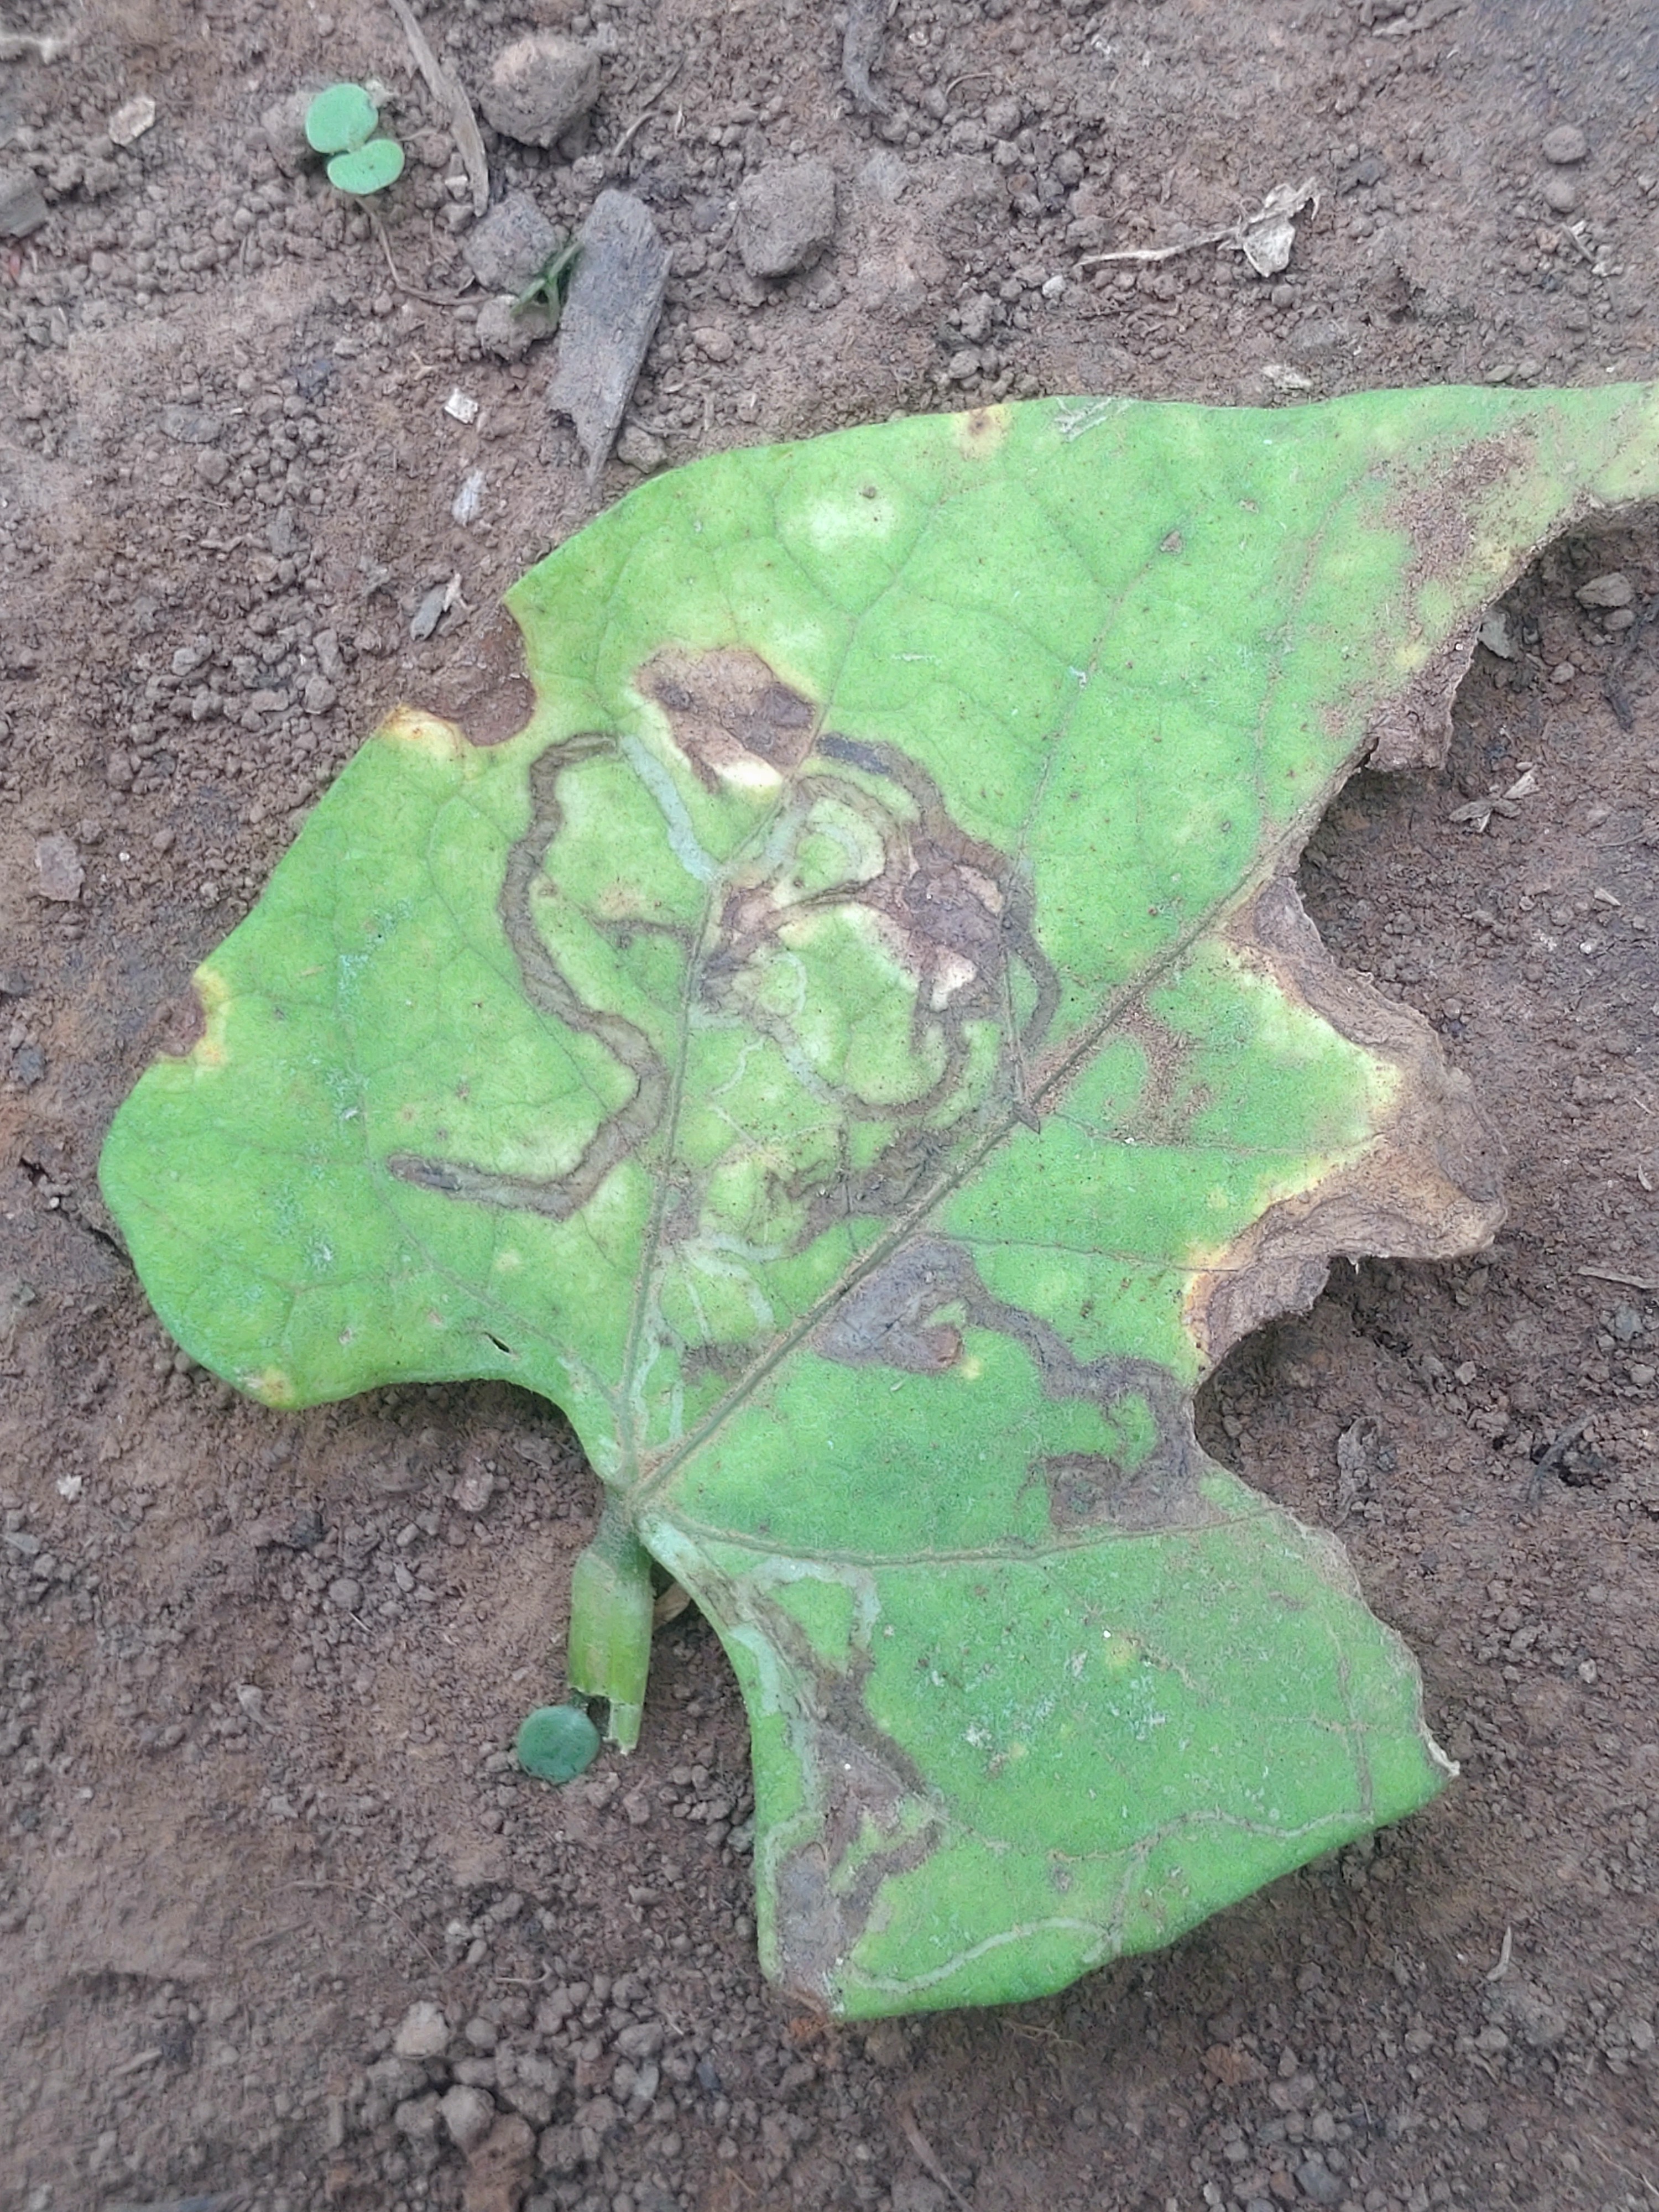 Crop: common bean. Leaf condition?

anthracnose
